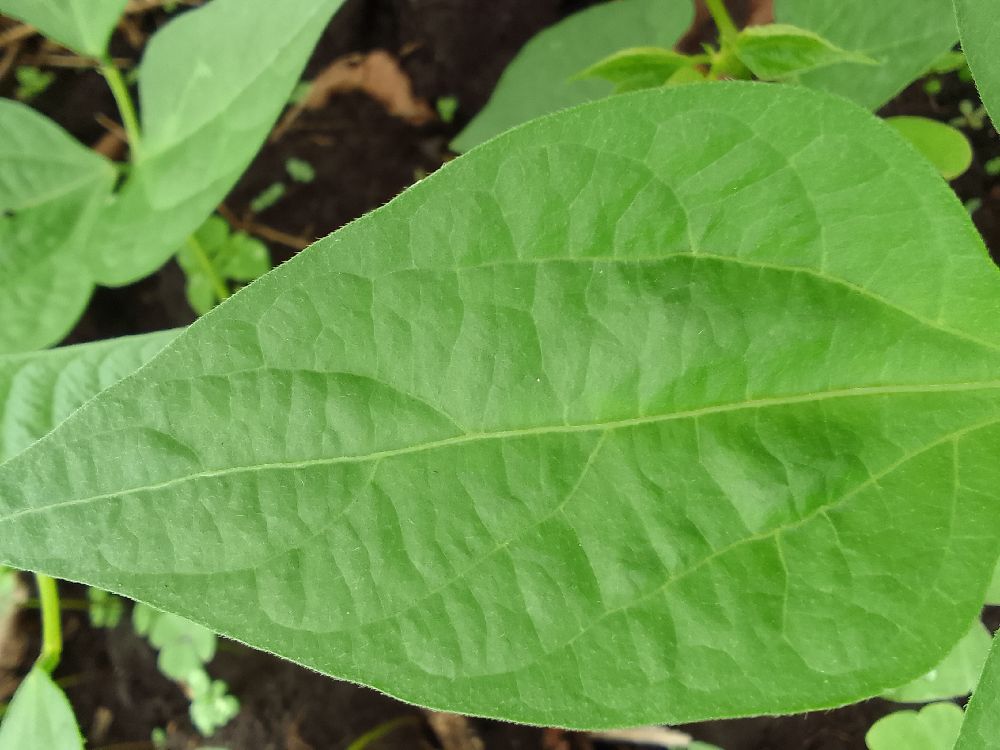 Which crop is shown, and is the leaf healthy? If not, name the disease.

common bean, healthy
